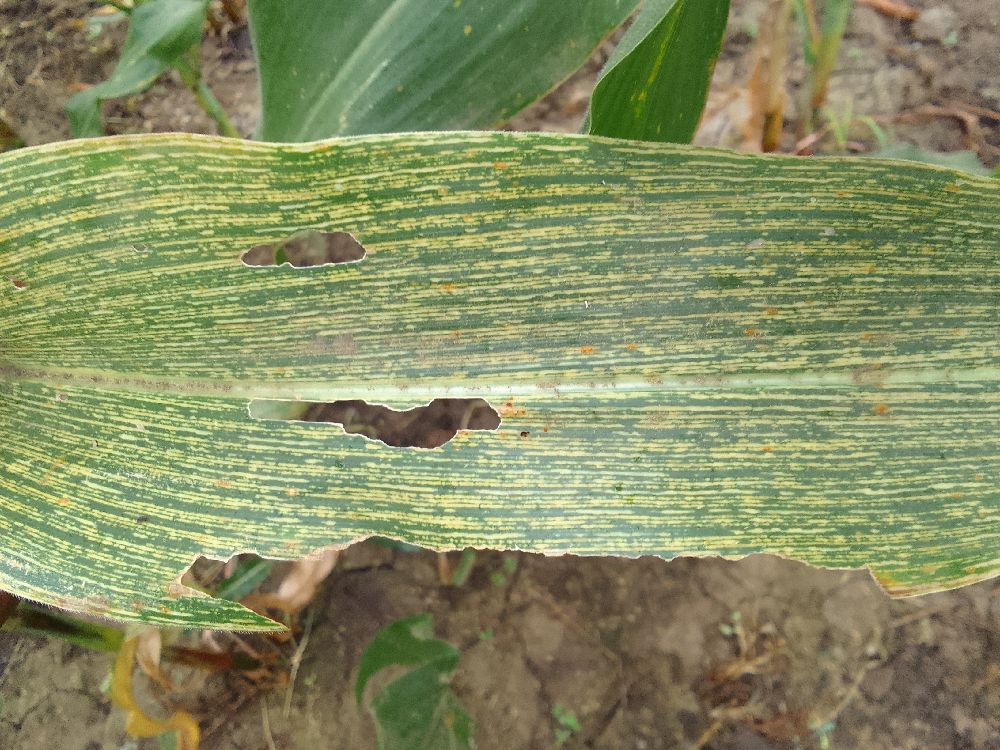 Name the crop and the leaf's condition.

maize, maize streak virus
